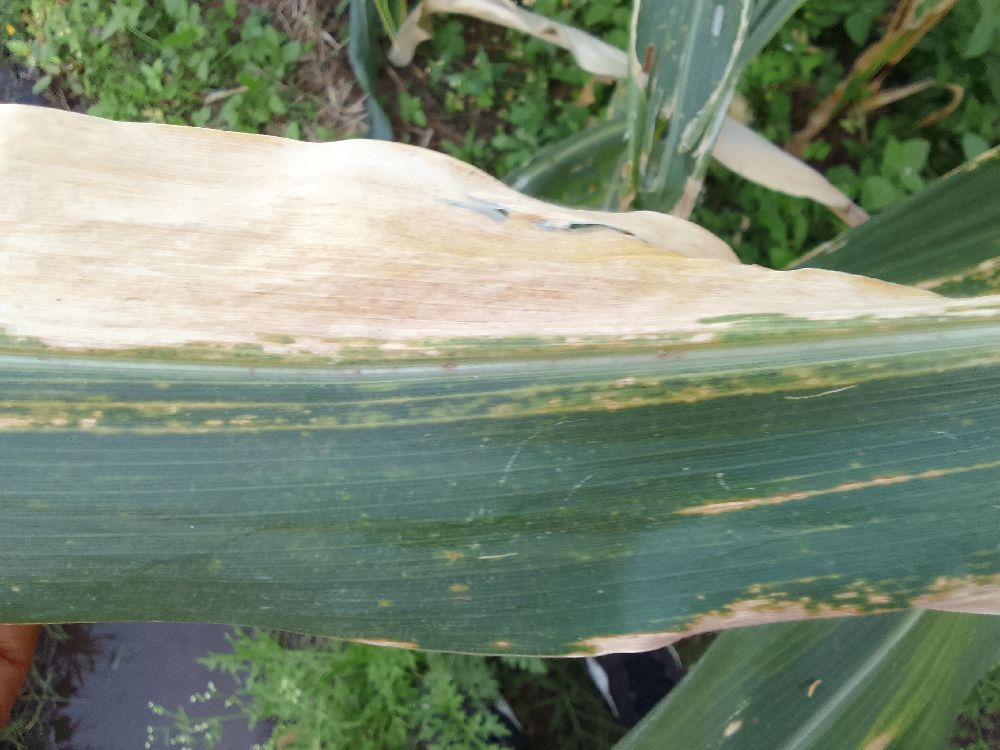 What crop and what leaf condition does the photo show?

maize, maize lethal necrosis
